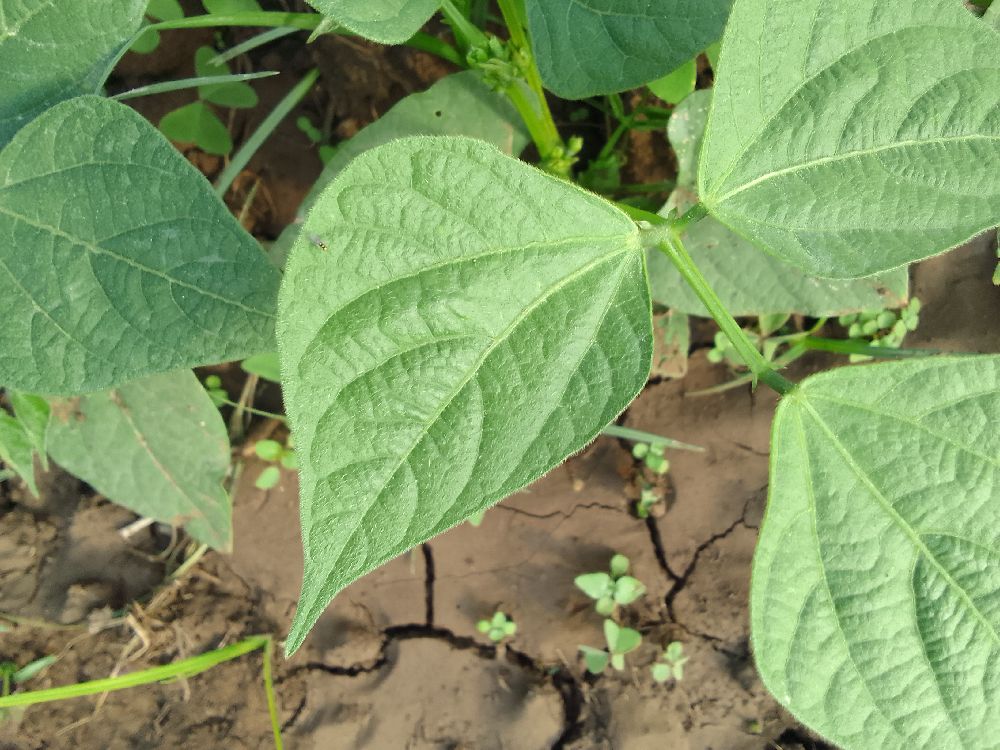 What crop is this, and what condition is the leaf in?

common bean, healthy
